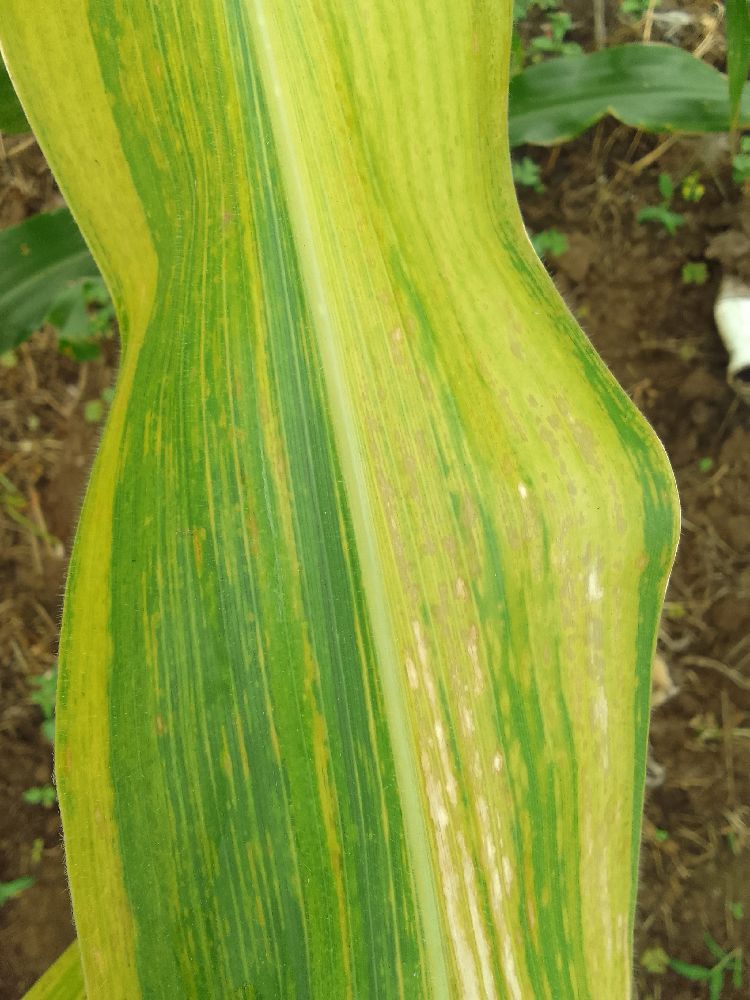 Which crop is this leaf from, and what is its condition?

maize, maize lethal necrosis
